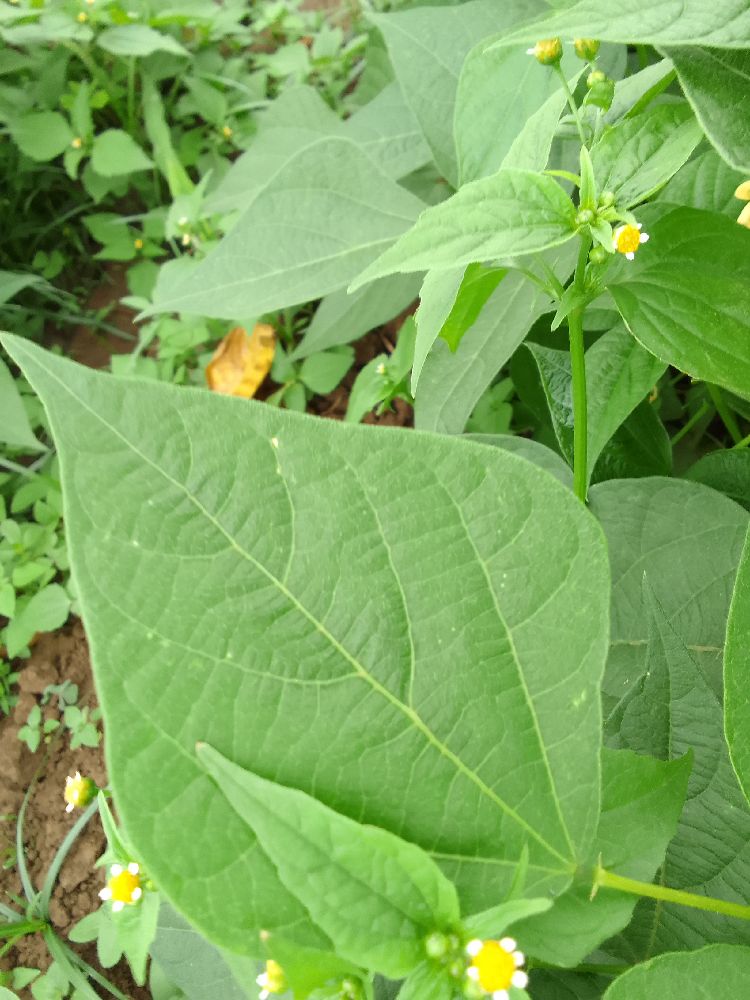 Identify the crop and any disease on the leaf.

common bean, healthy
